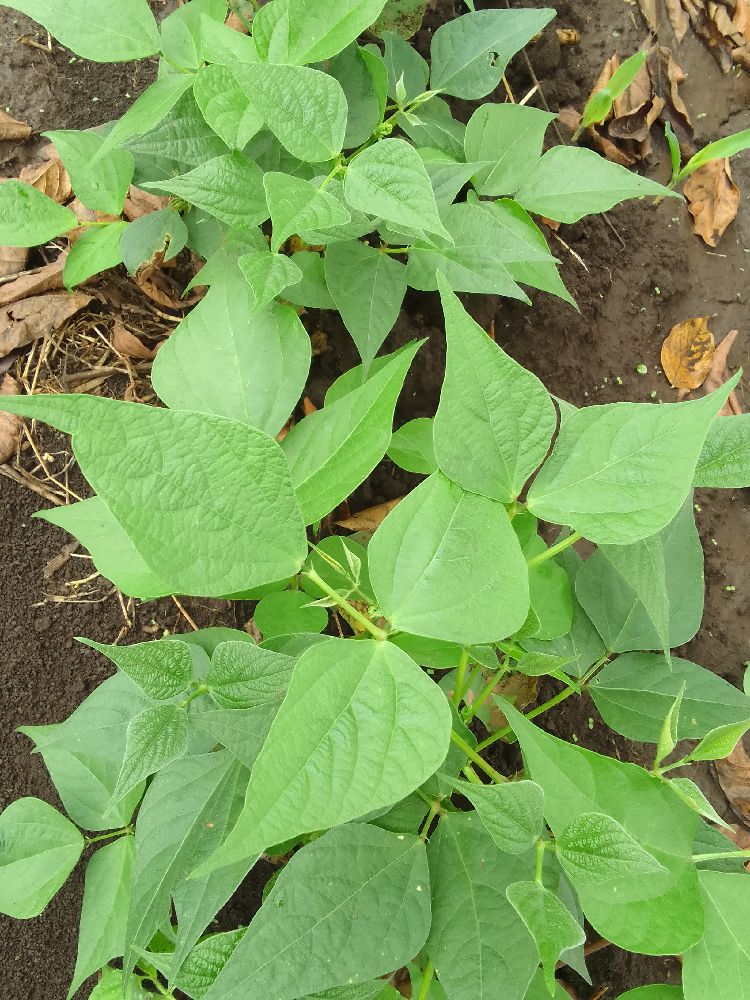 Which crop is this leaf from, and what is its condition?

common bean, healthy
